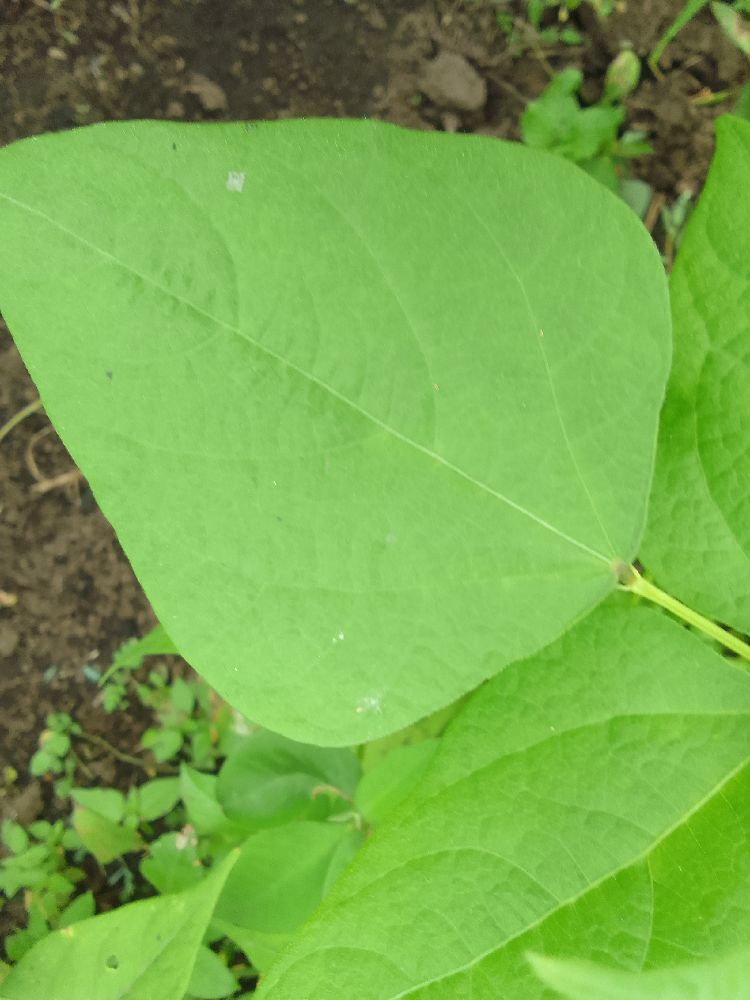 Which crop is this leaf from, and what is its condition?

common bean, healthy
